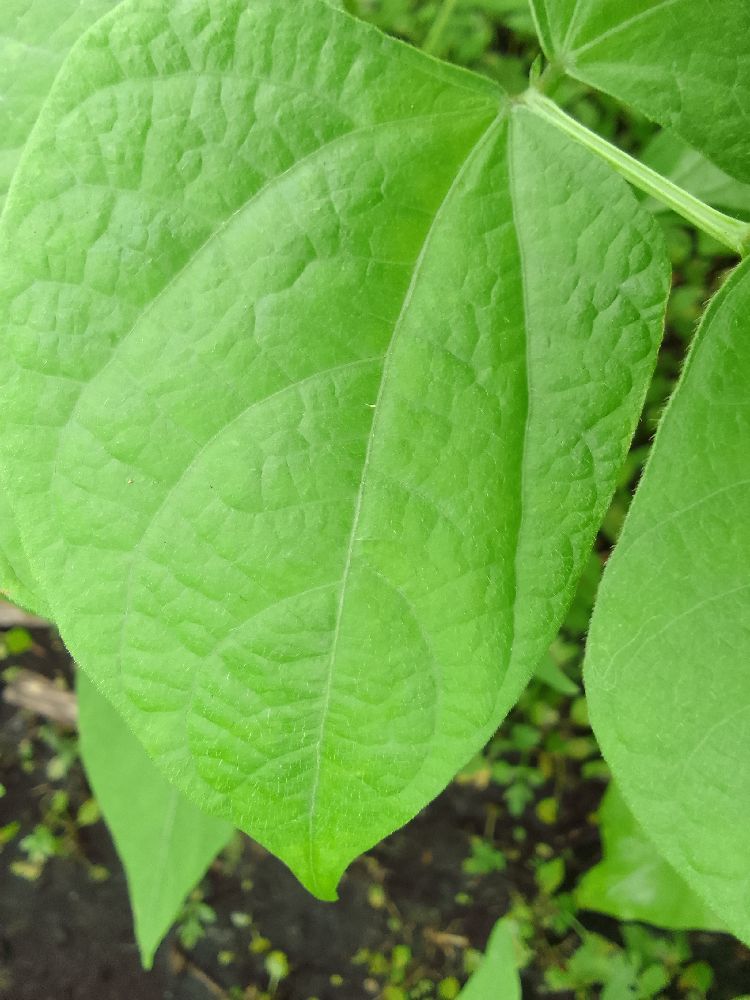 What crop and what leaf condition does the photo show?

common bean, healthy
